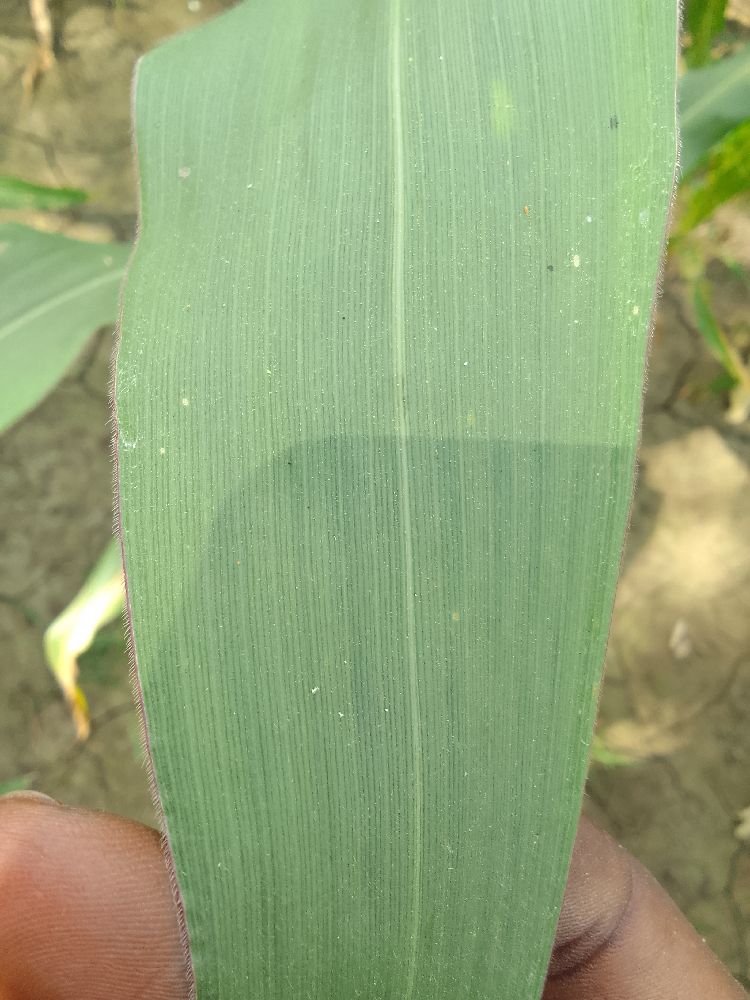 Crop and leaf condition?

maize, healthy
